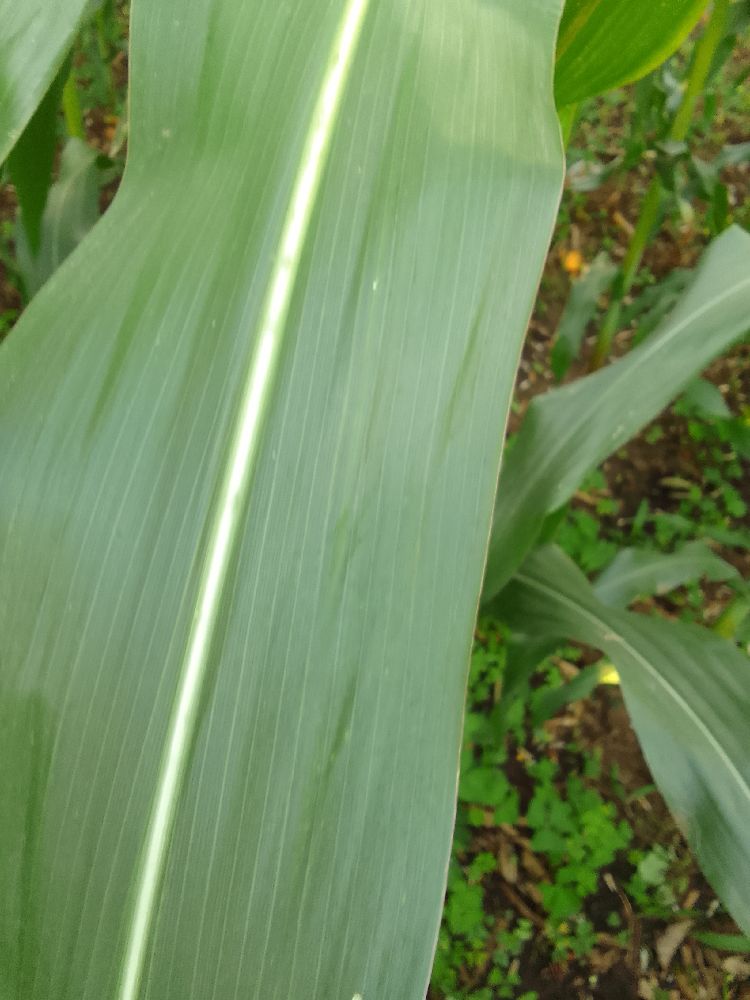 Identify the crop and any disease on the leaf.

maize, healthy
